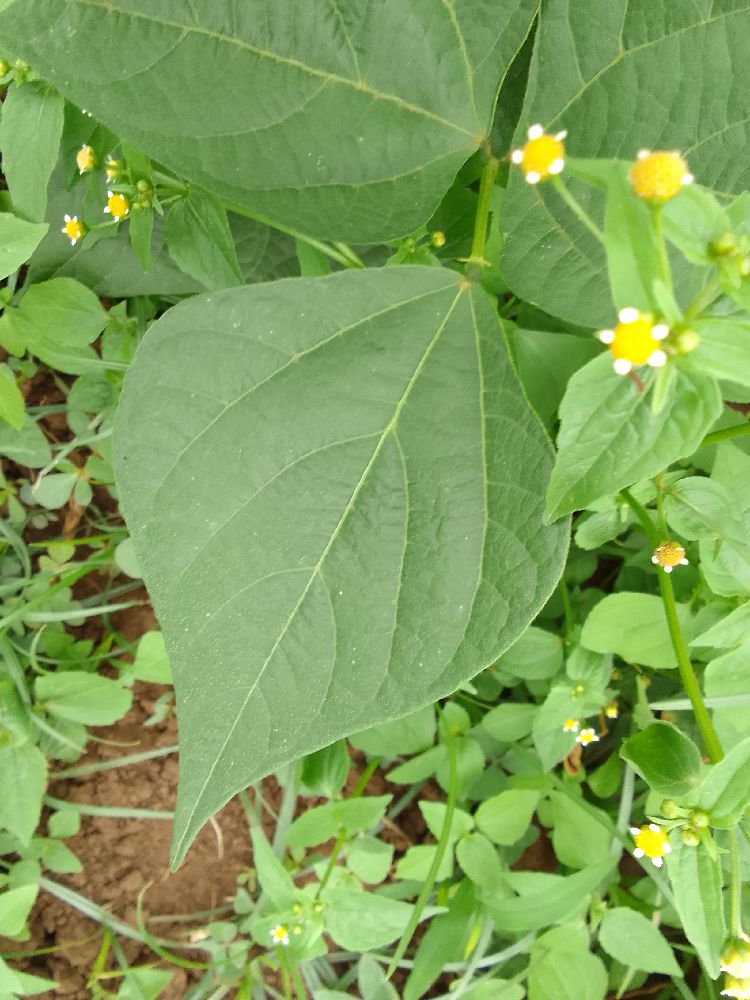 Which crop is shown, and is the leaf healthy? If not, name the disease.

common bean, healthy
